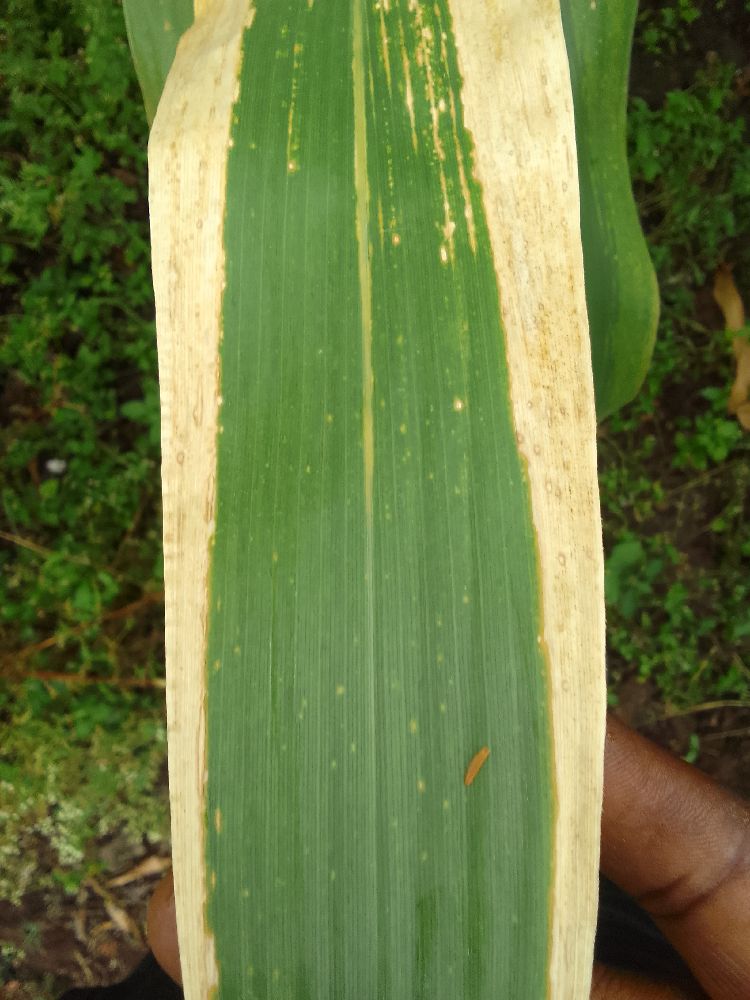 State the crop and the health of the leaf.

maize, maize lethal necrosis
